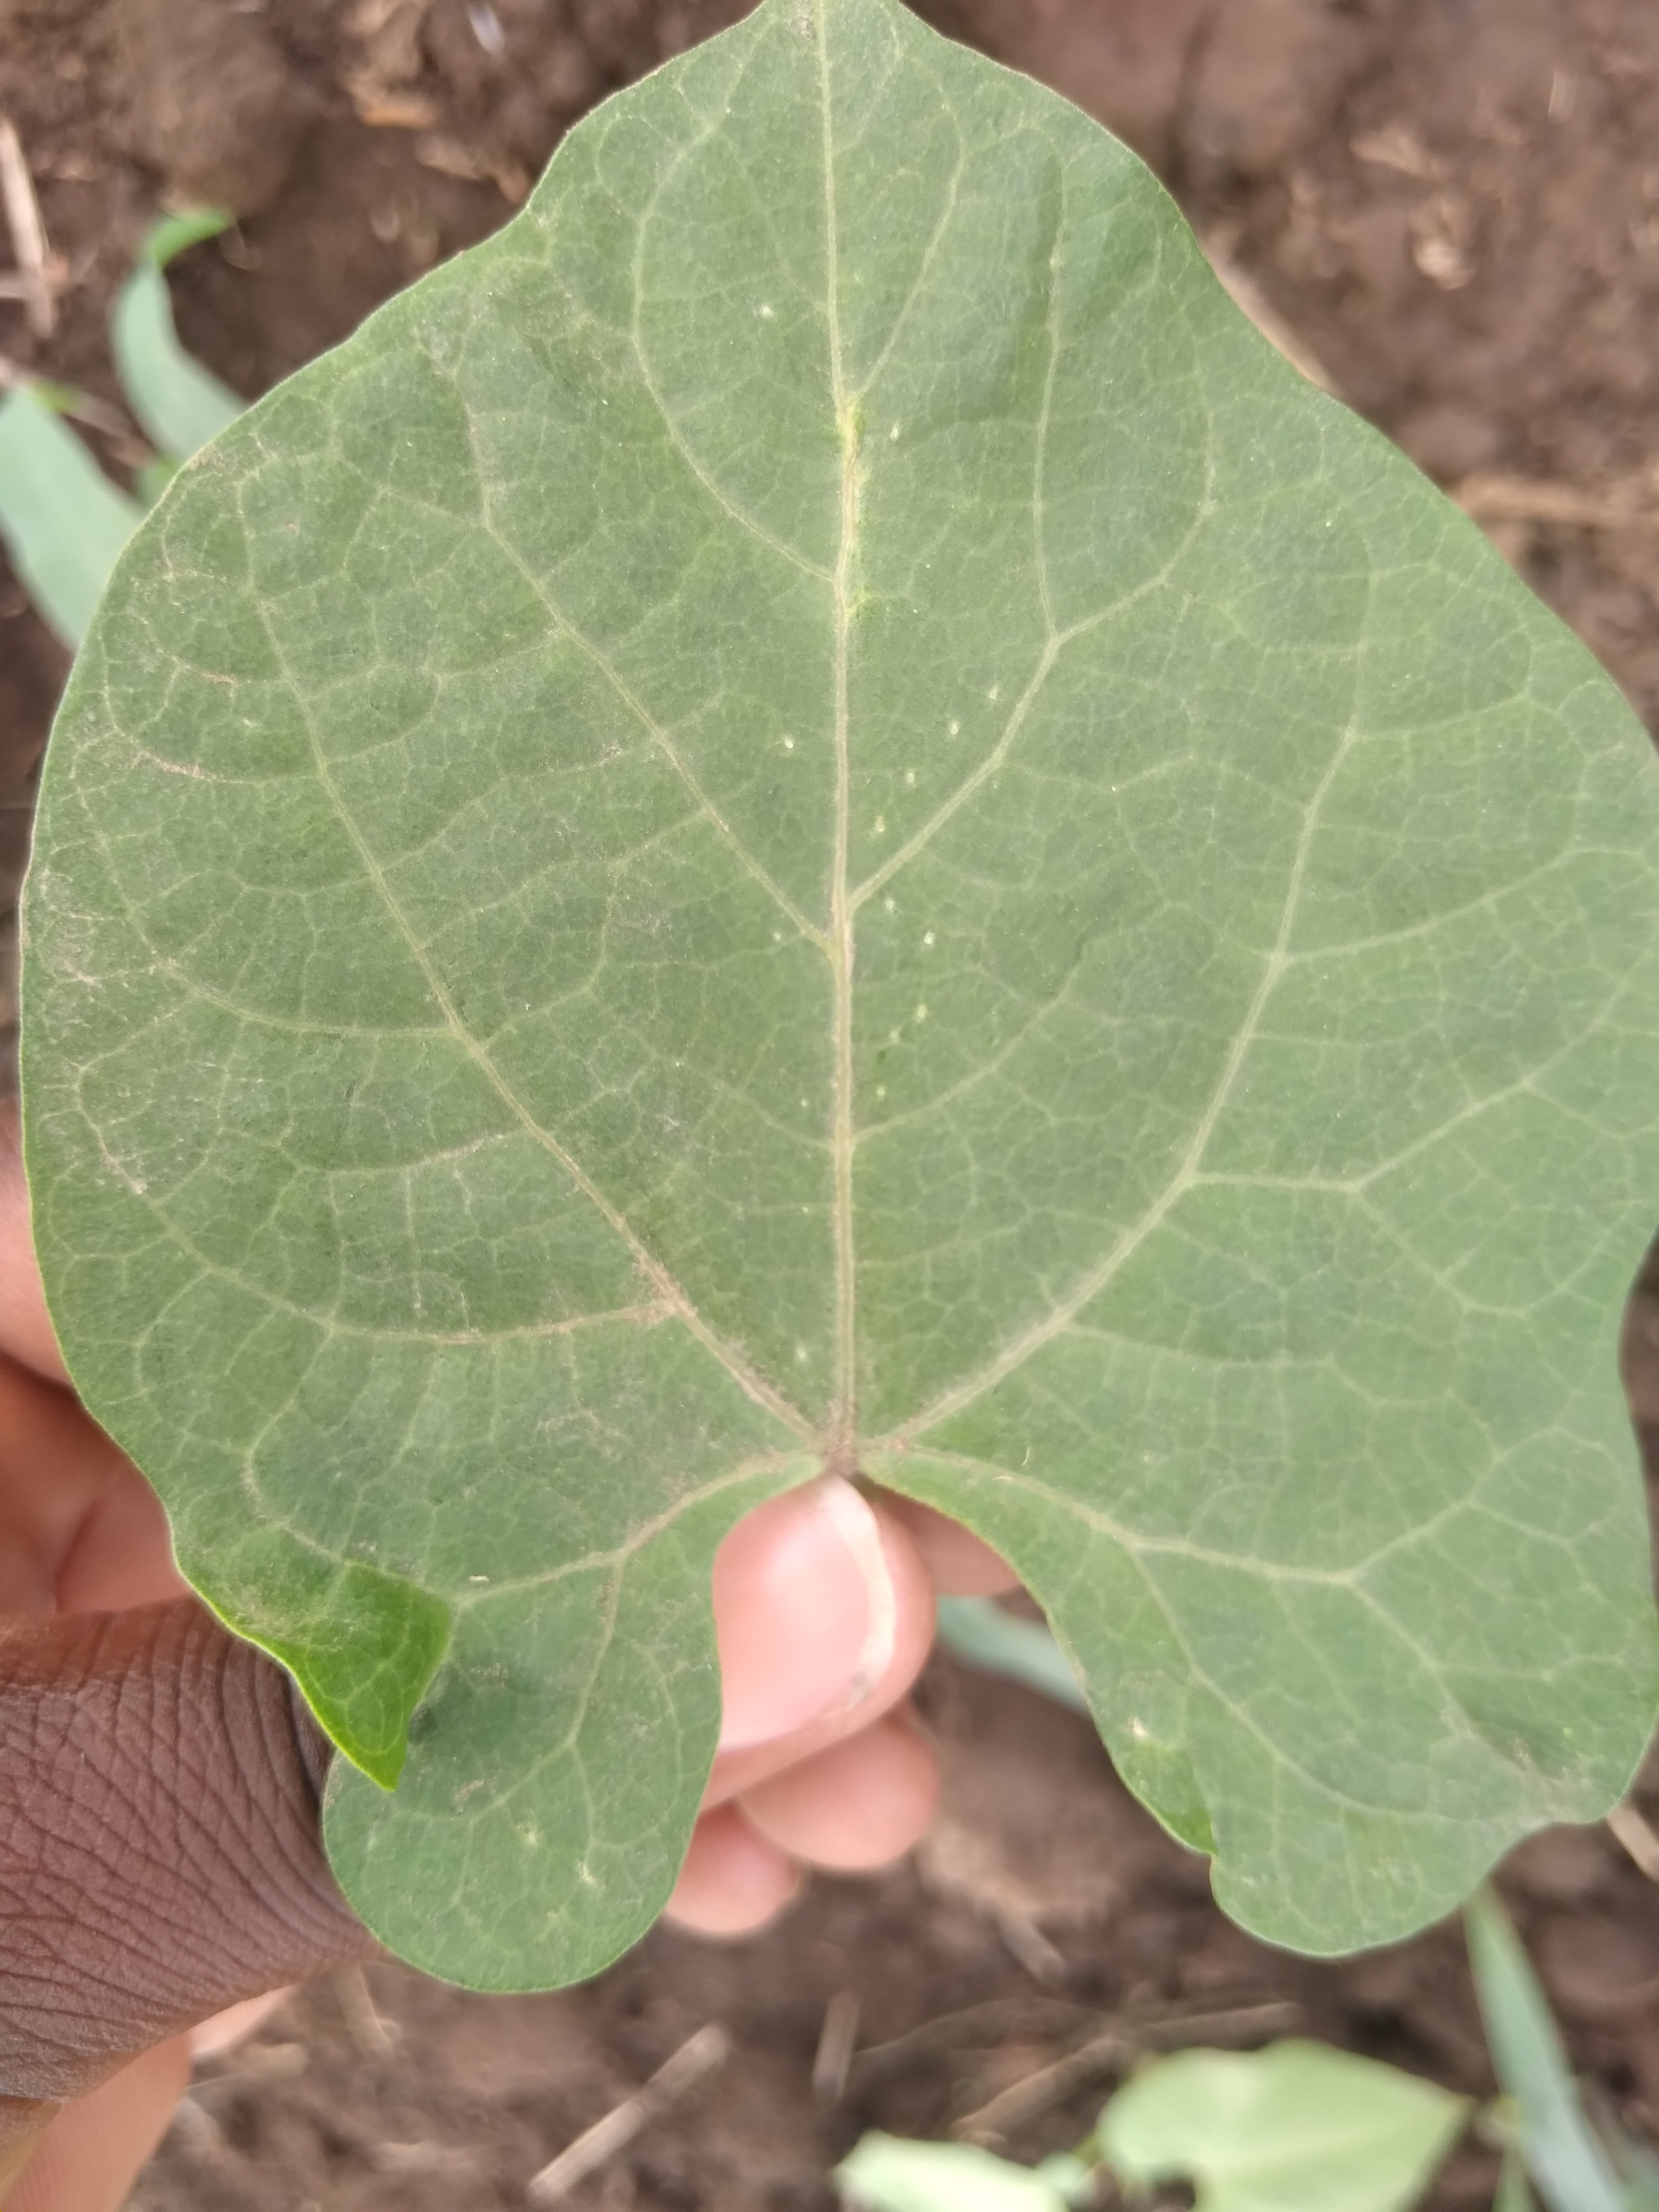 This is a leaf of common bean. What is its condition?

healthy
